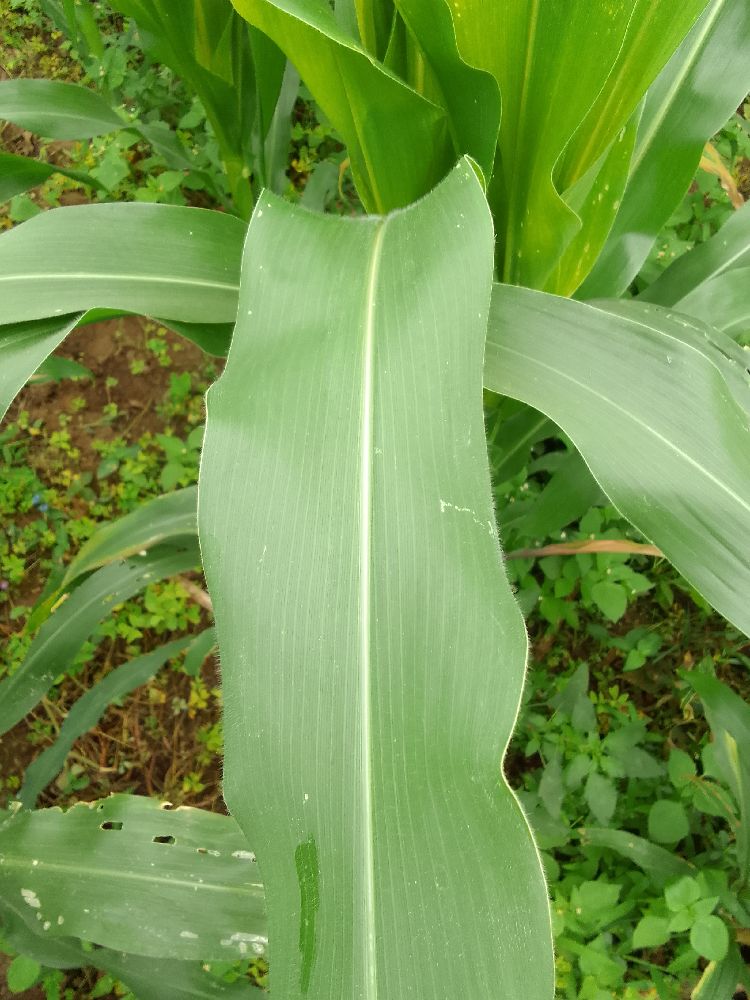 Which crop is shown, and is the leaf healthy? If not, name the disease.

maize, healthy
